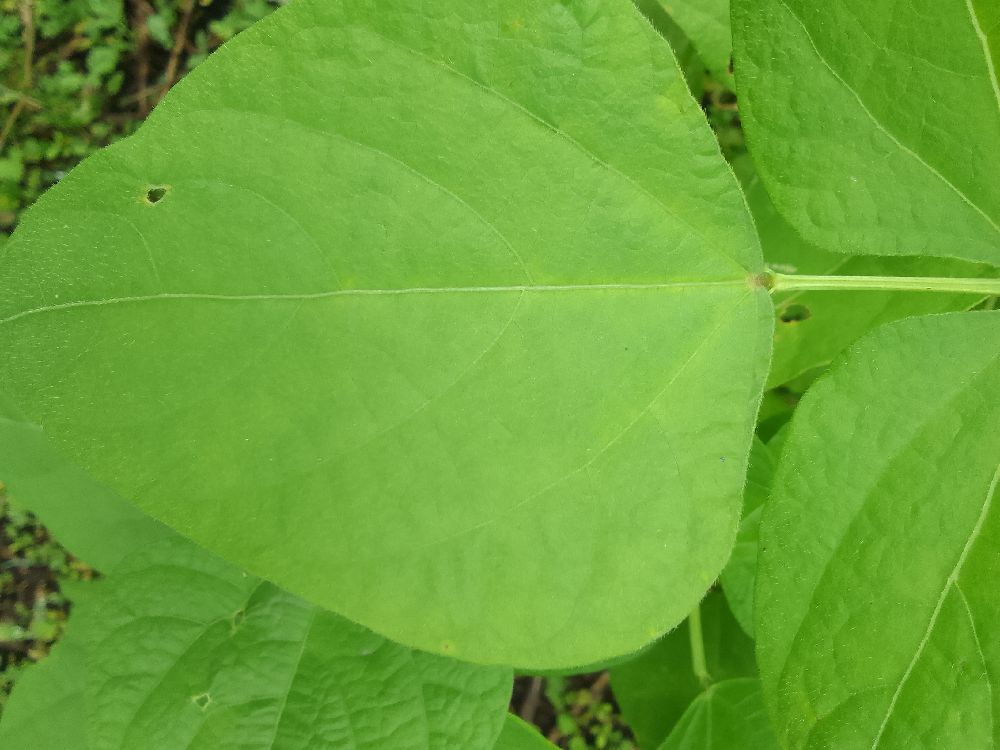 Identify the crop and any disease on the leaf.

common bean, healthy
